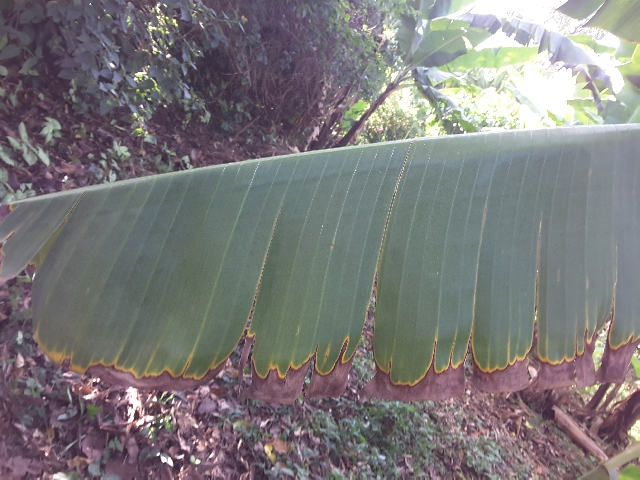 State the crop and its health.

banana, fusarium wilt race 1
